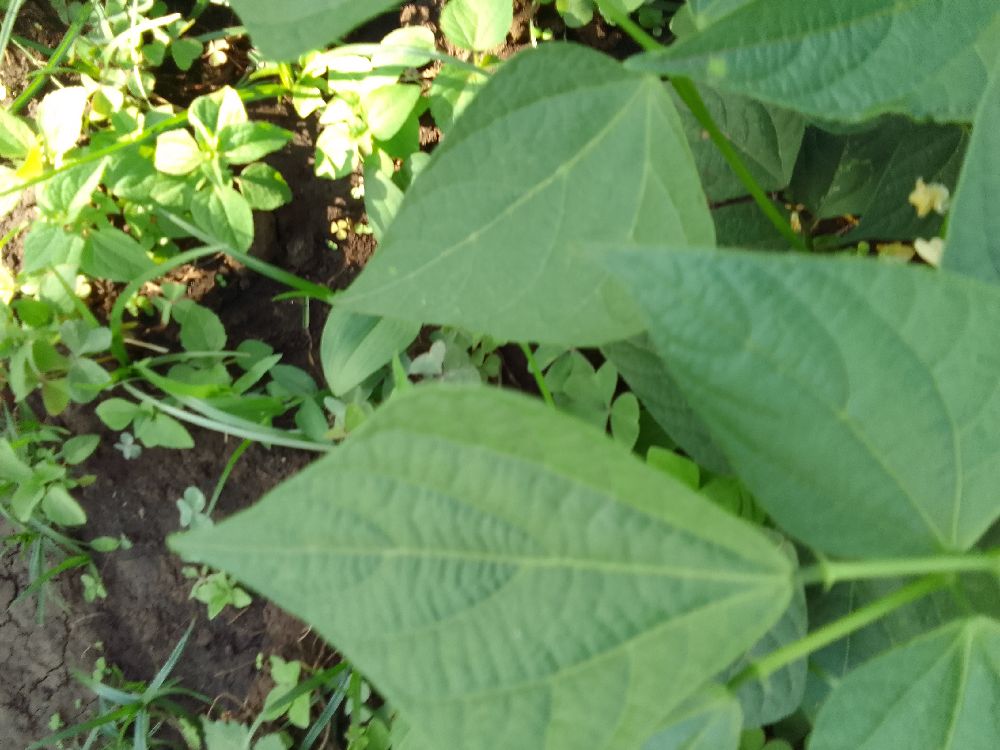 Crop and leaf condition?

common bean, healthy
